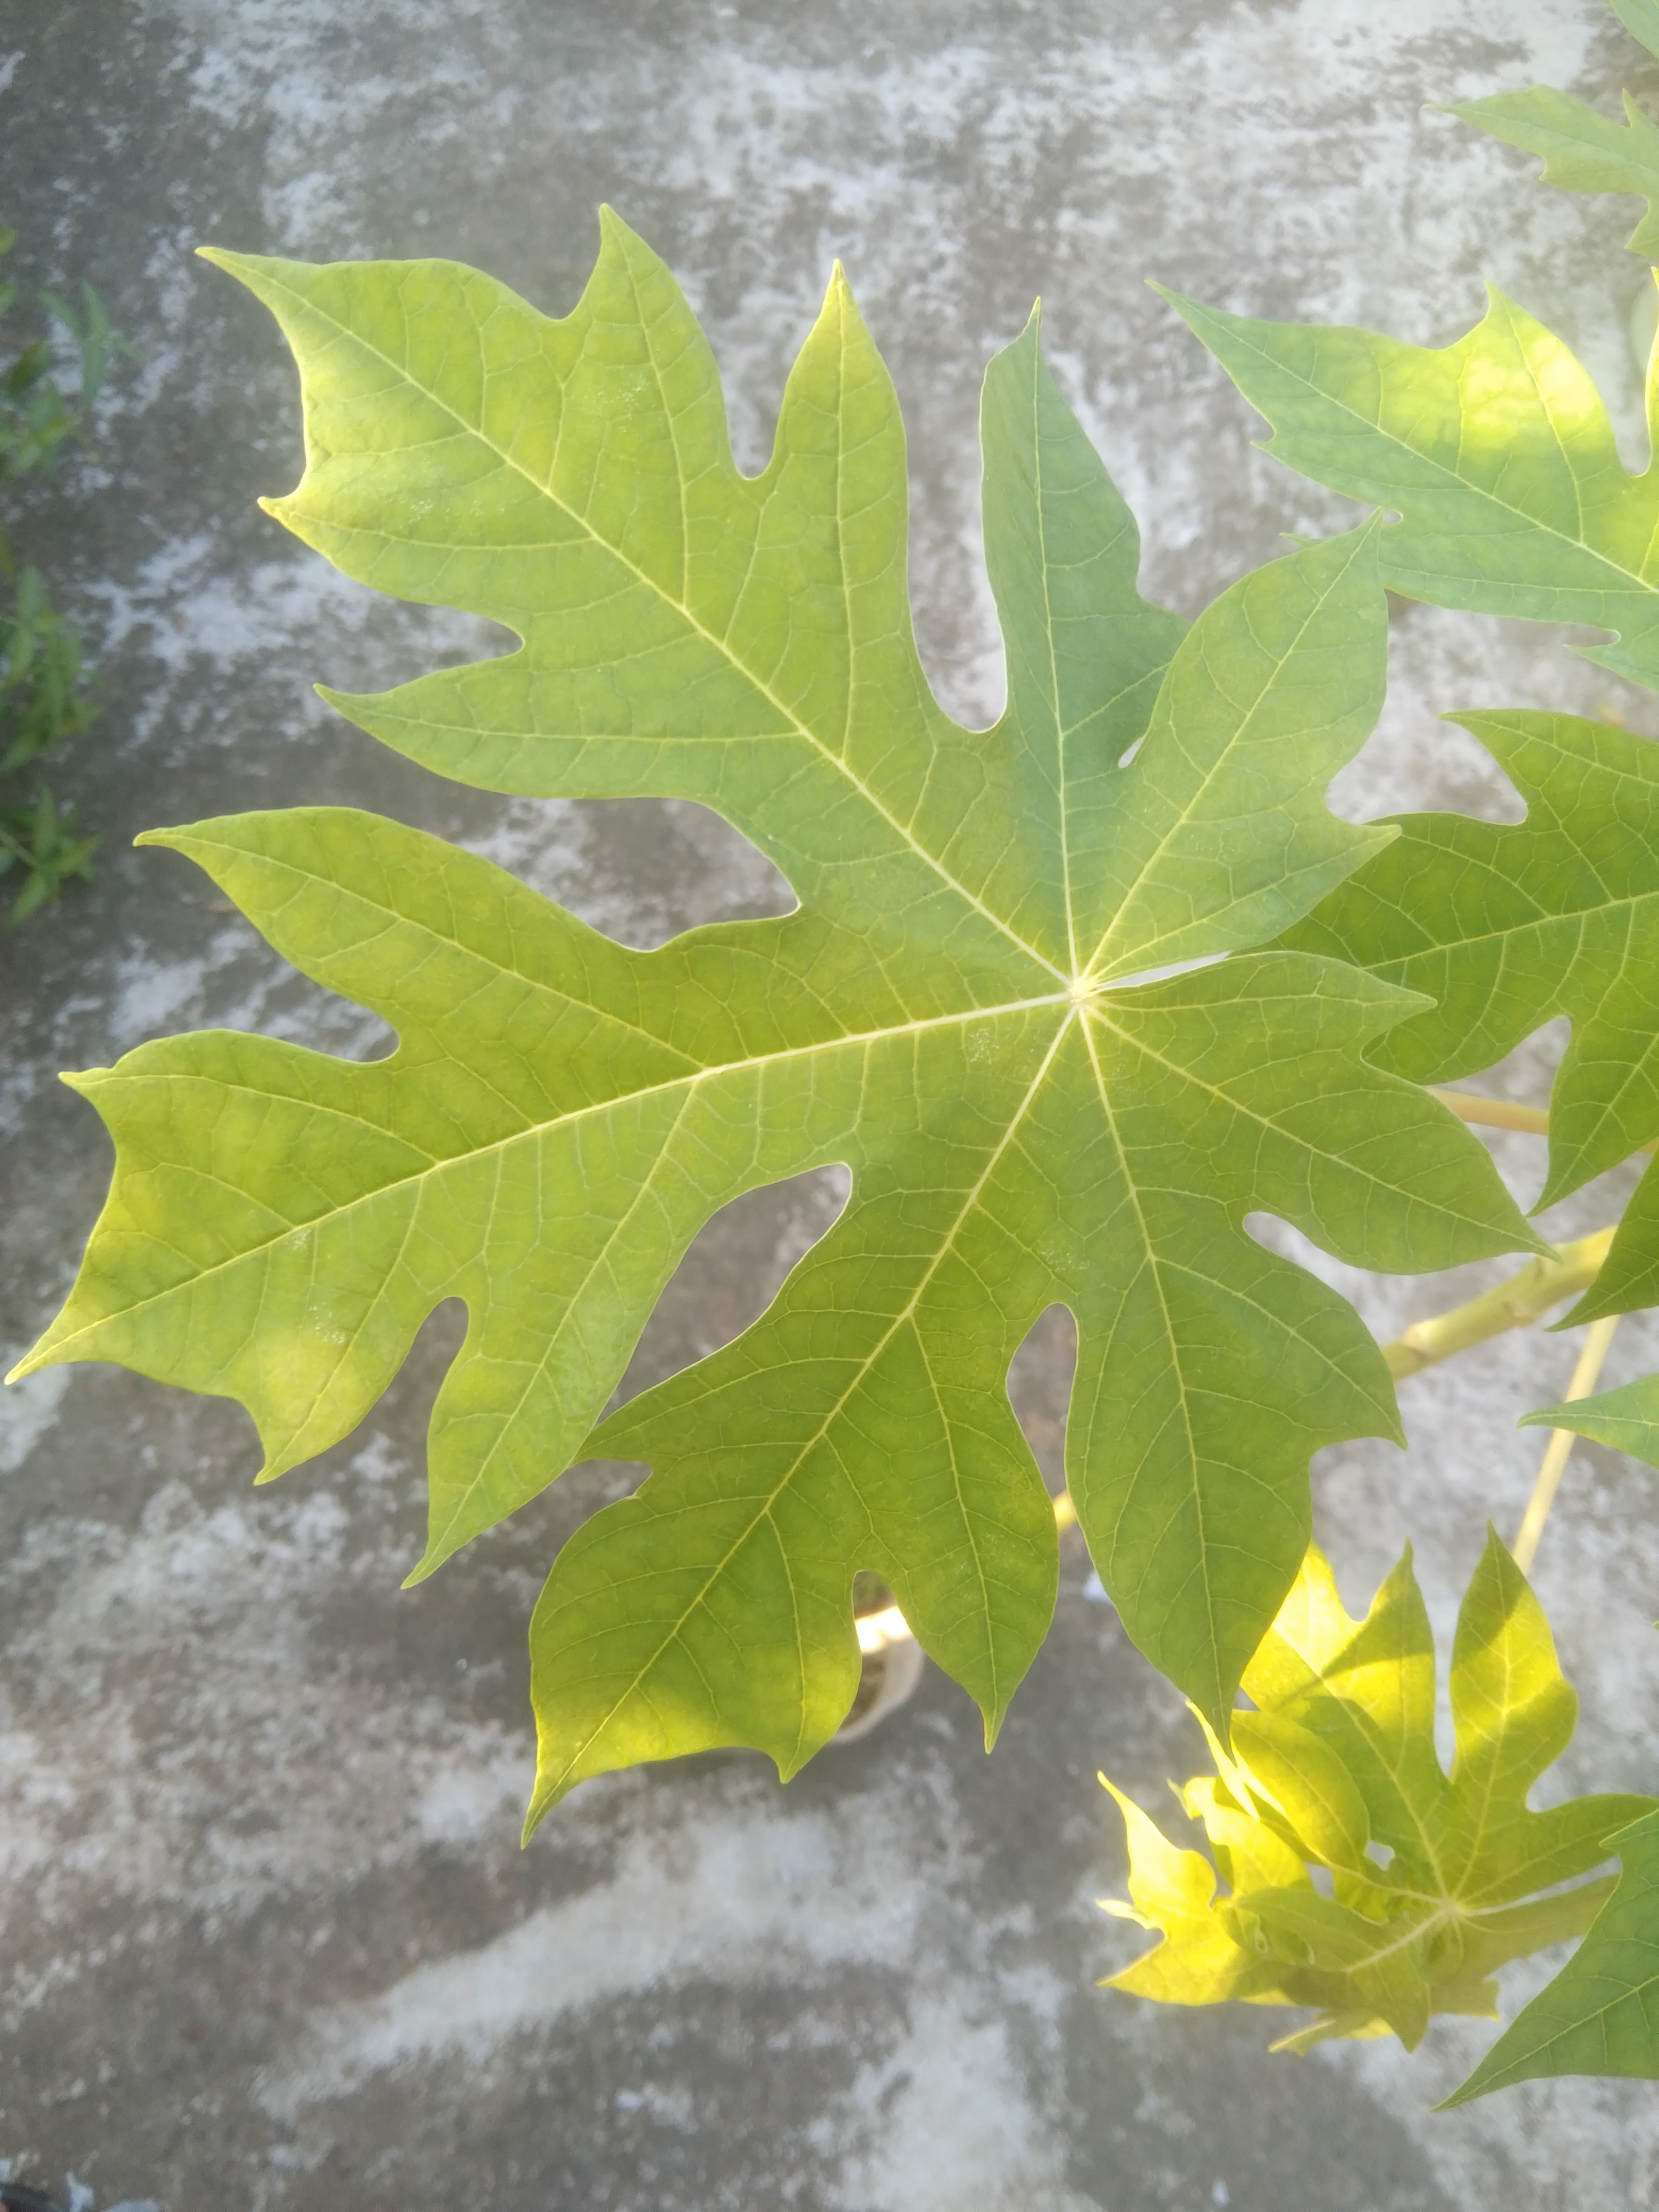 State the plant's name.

papaya
